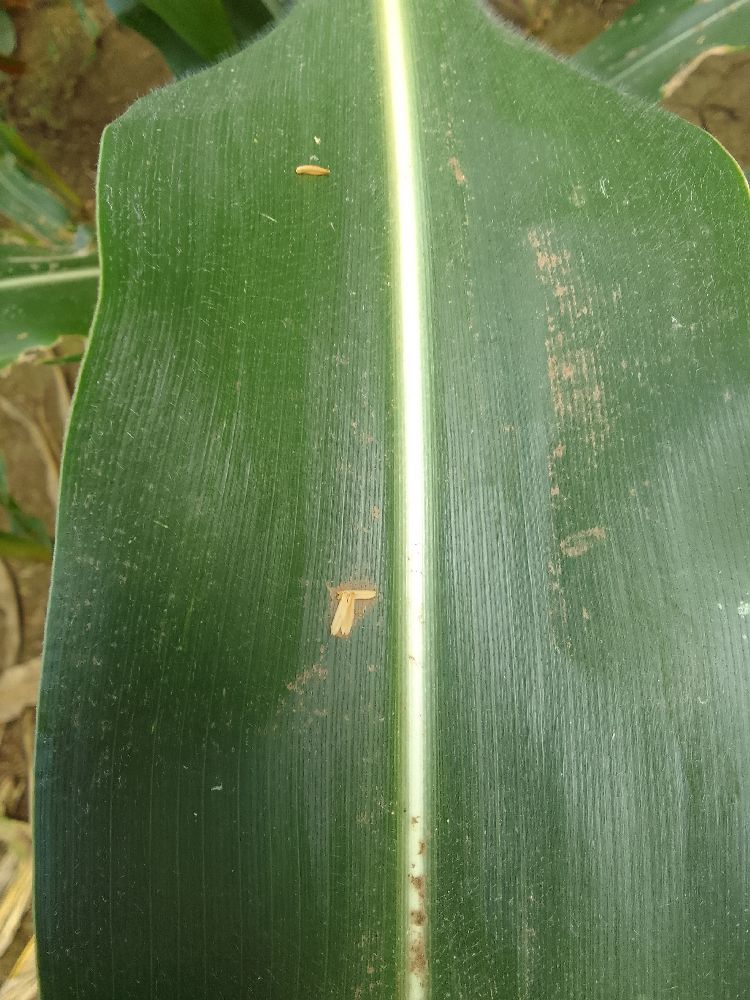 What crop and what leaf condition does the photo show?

maize, healthy
